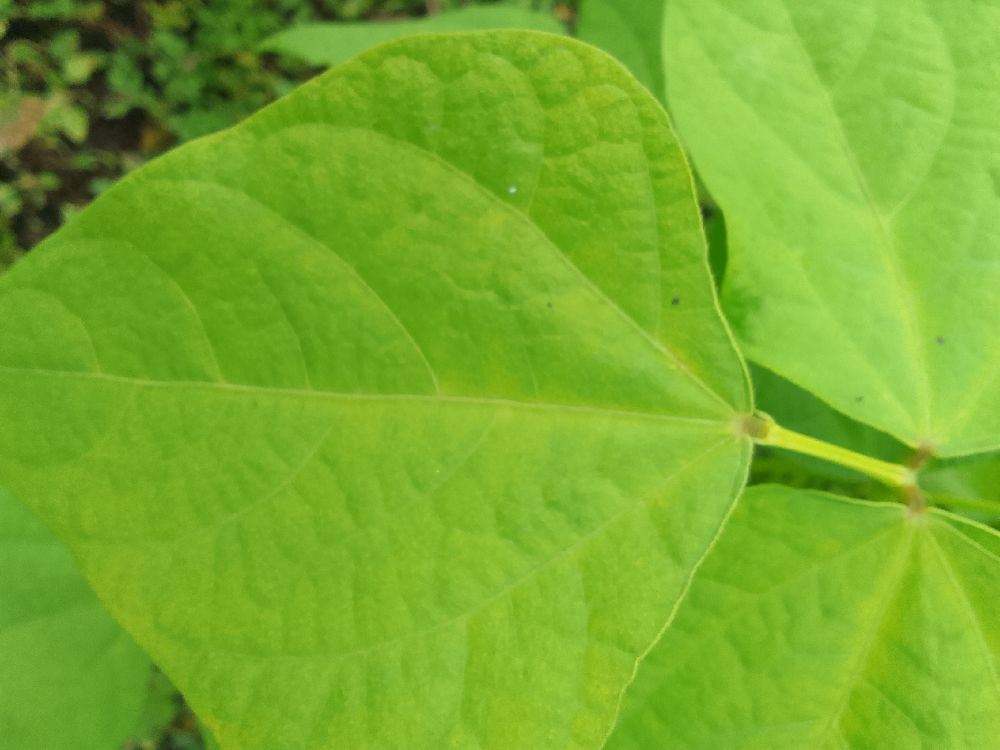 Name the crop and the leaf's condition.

common bean, healthy
